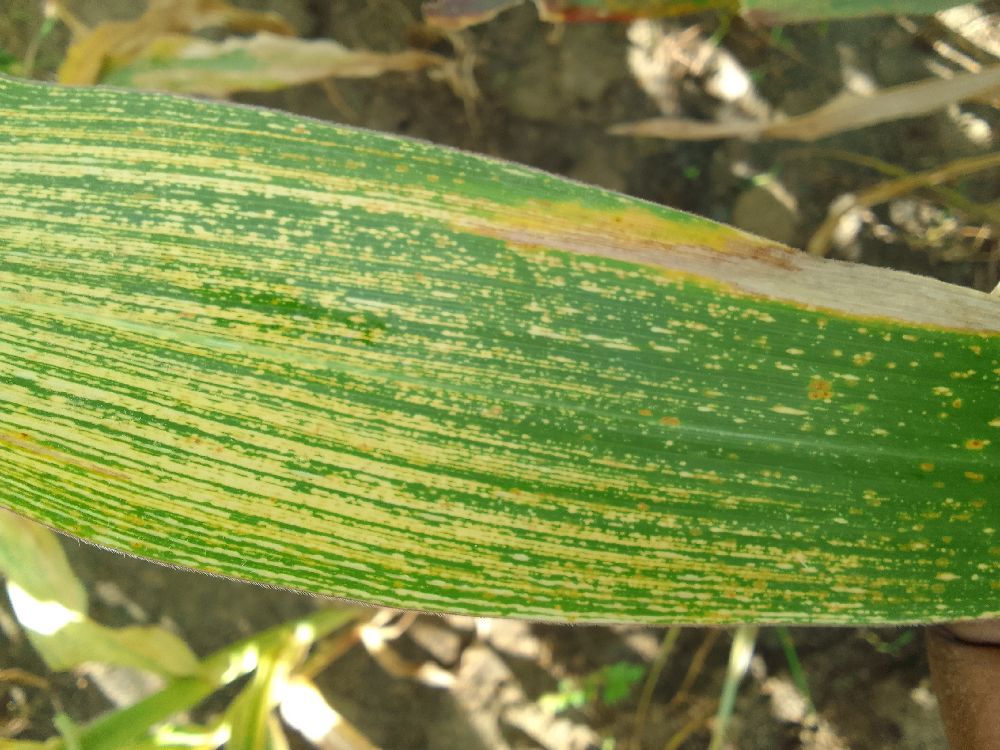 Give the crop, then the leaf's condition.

maize, maize streak virus
